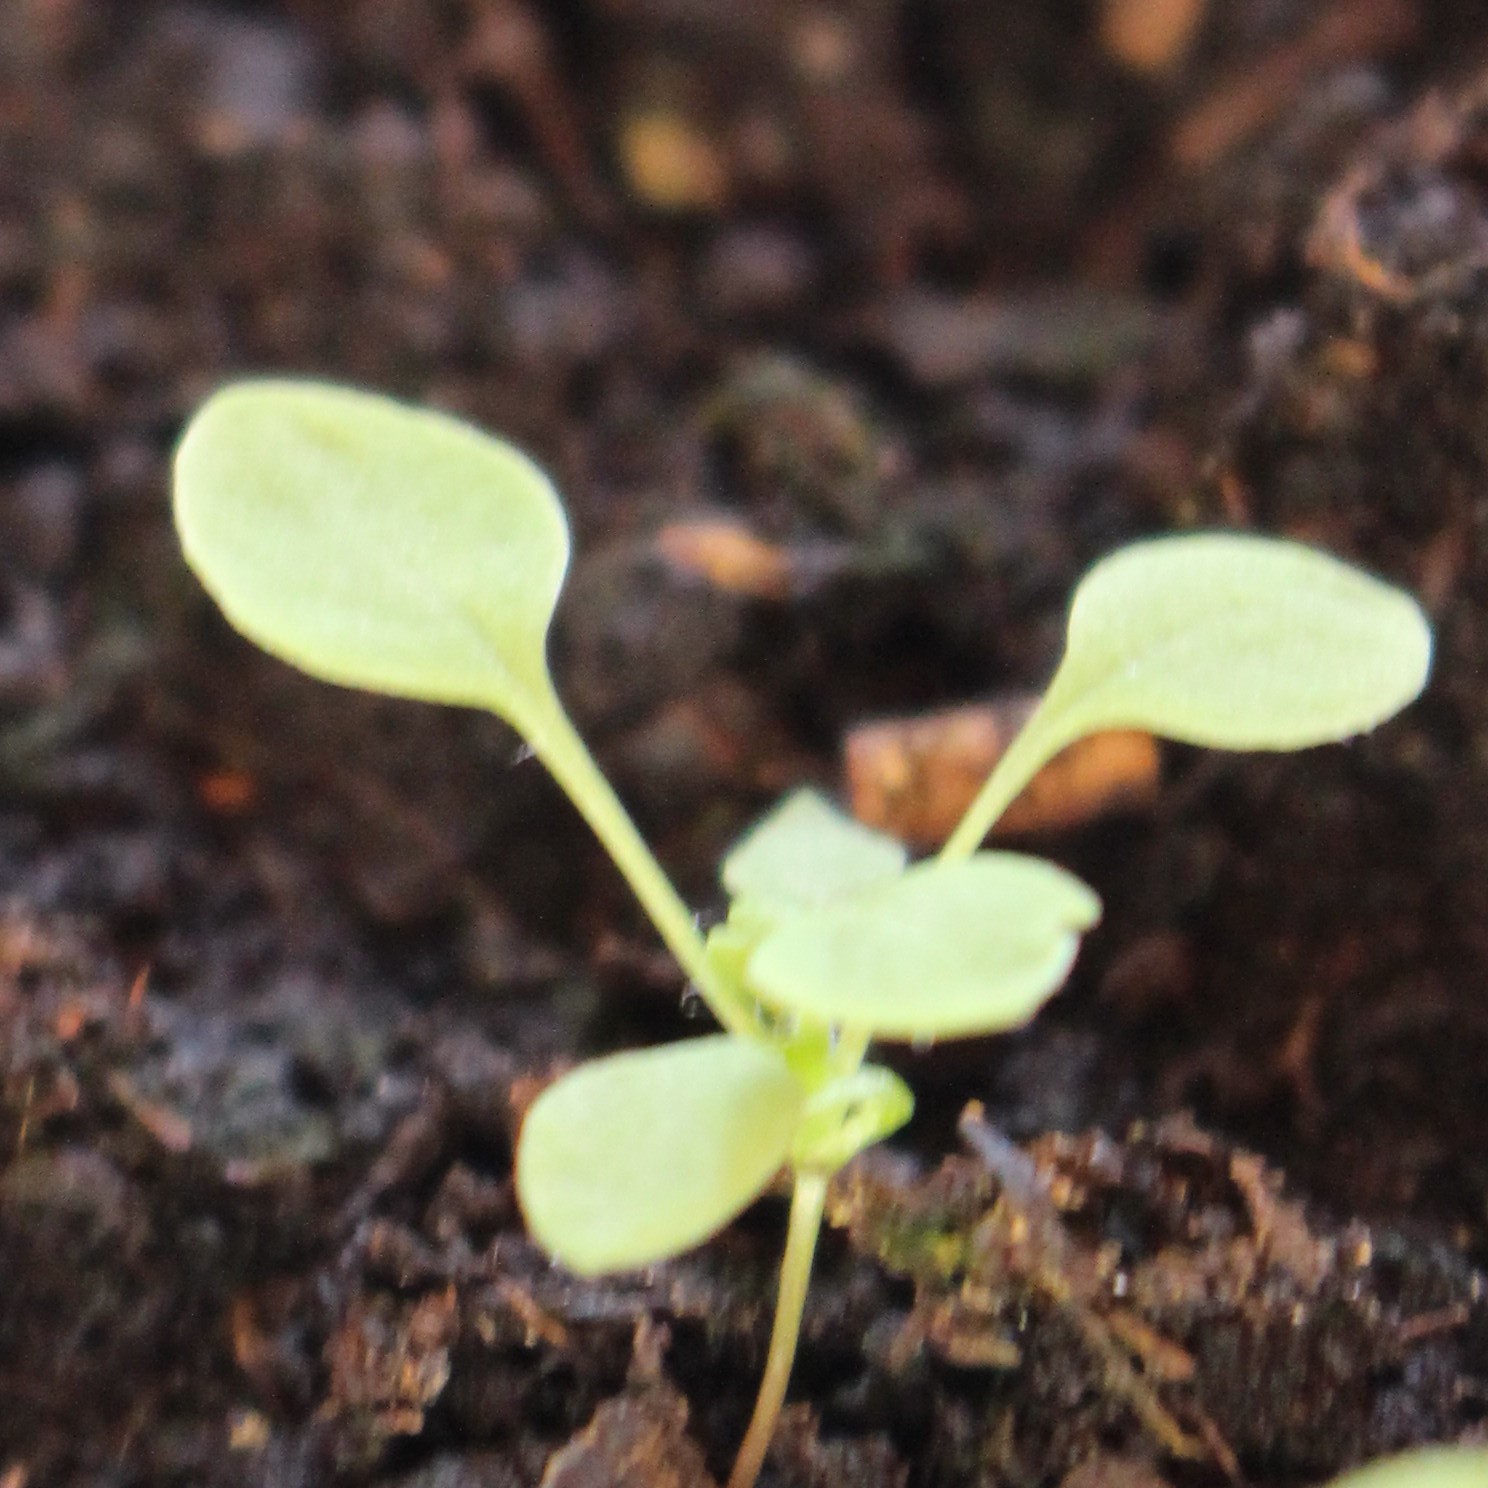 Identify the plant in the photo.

Papaver rhoeas
